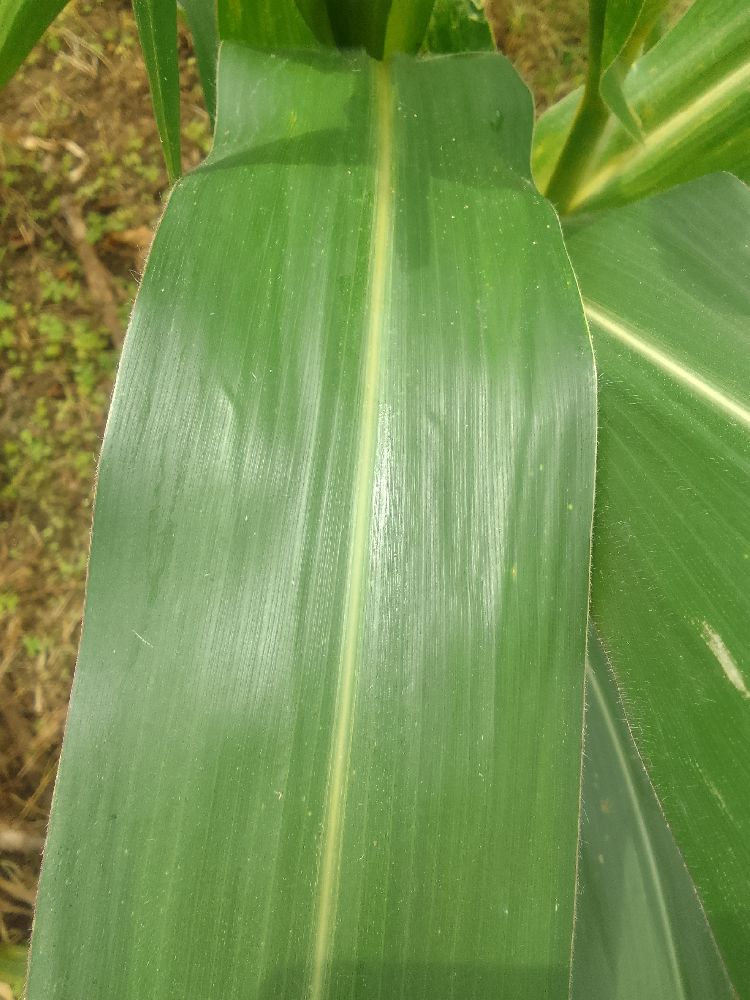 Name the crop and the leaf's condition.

maize, healthy
